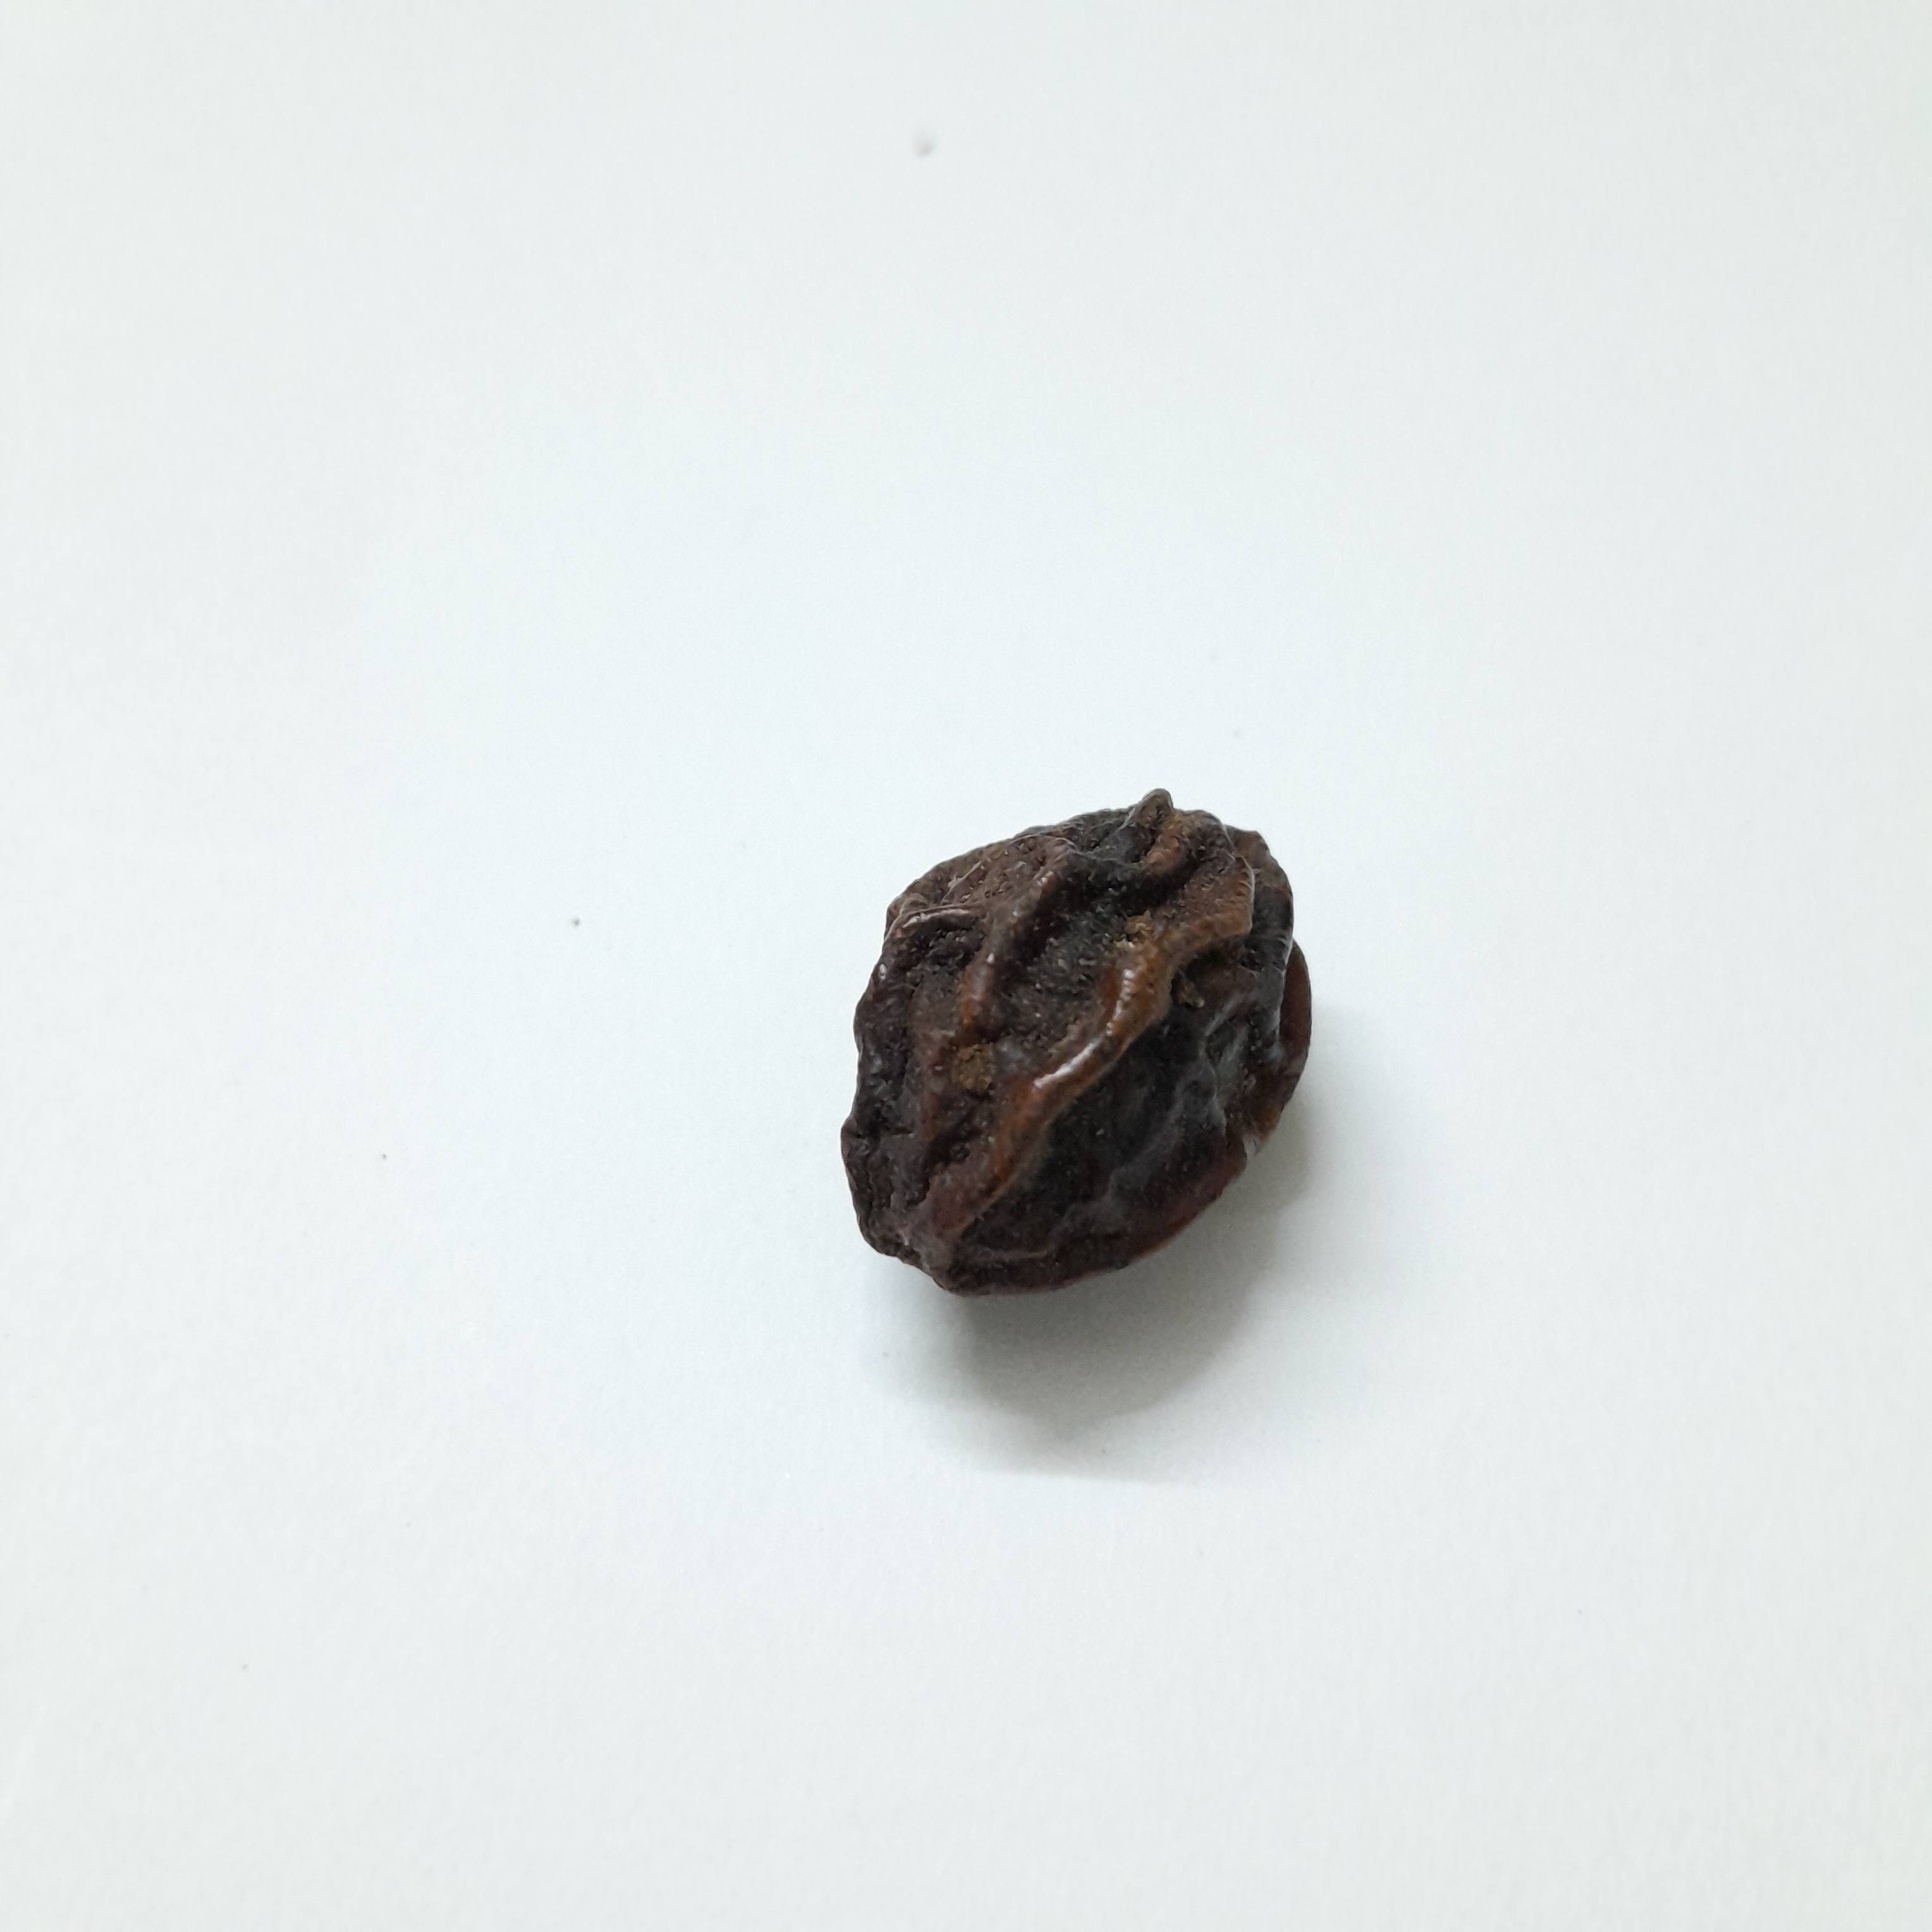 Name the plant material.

kadukharik
